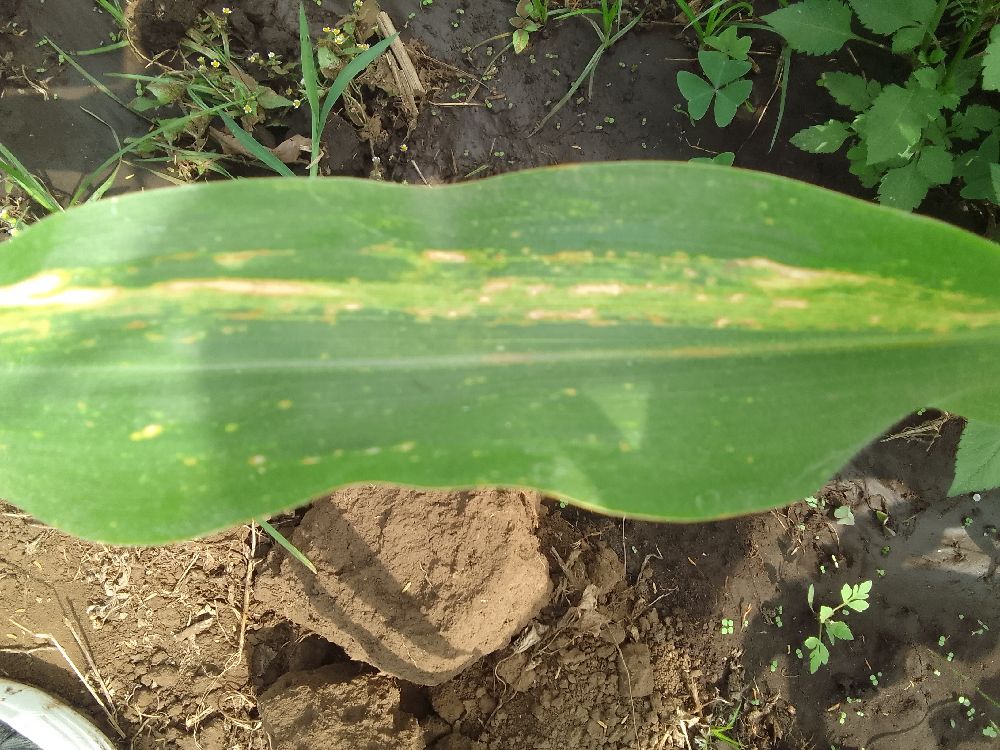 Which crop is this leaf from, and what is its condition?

maize, maize lethal necrosis
